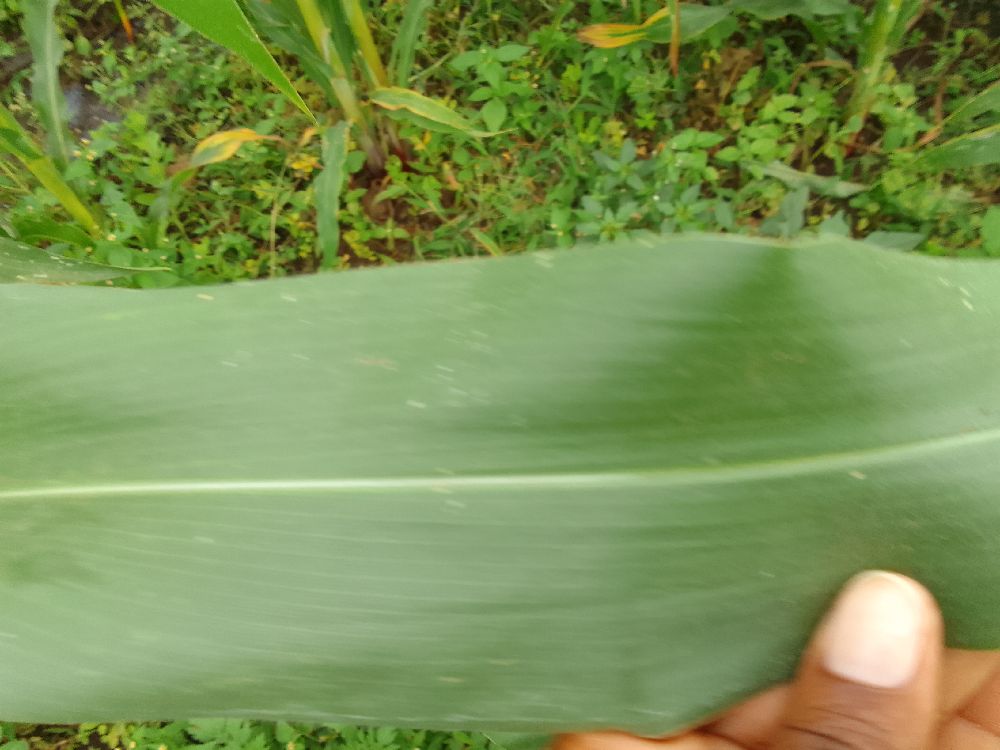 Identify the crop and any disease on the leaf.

maize, healthy
